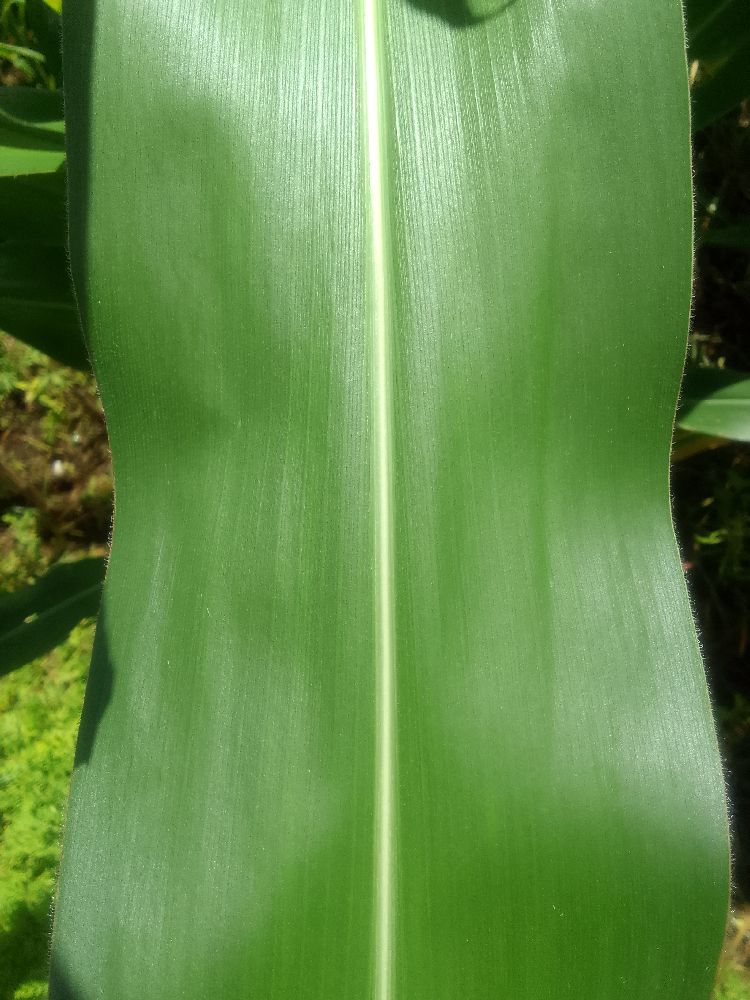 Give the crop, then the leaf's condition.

maize, healthy
